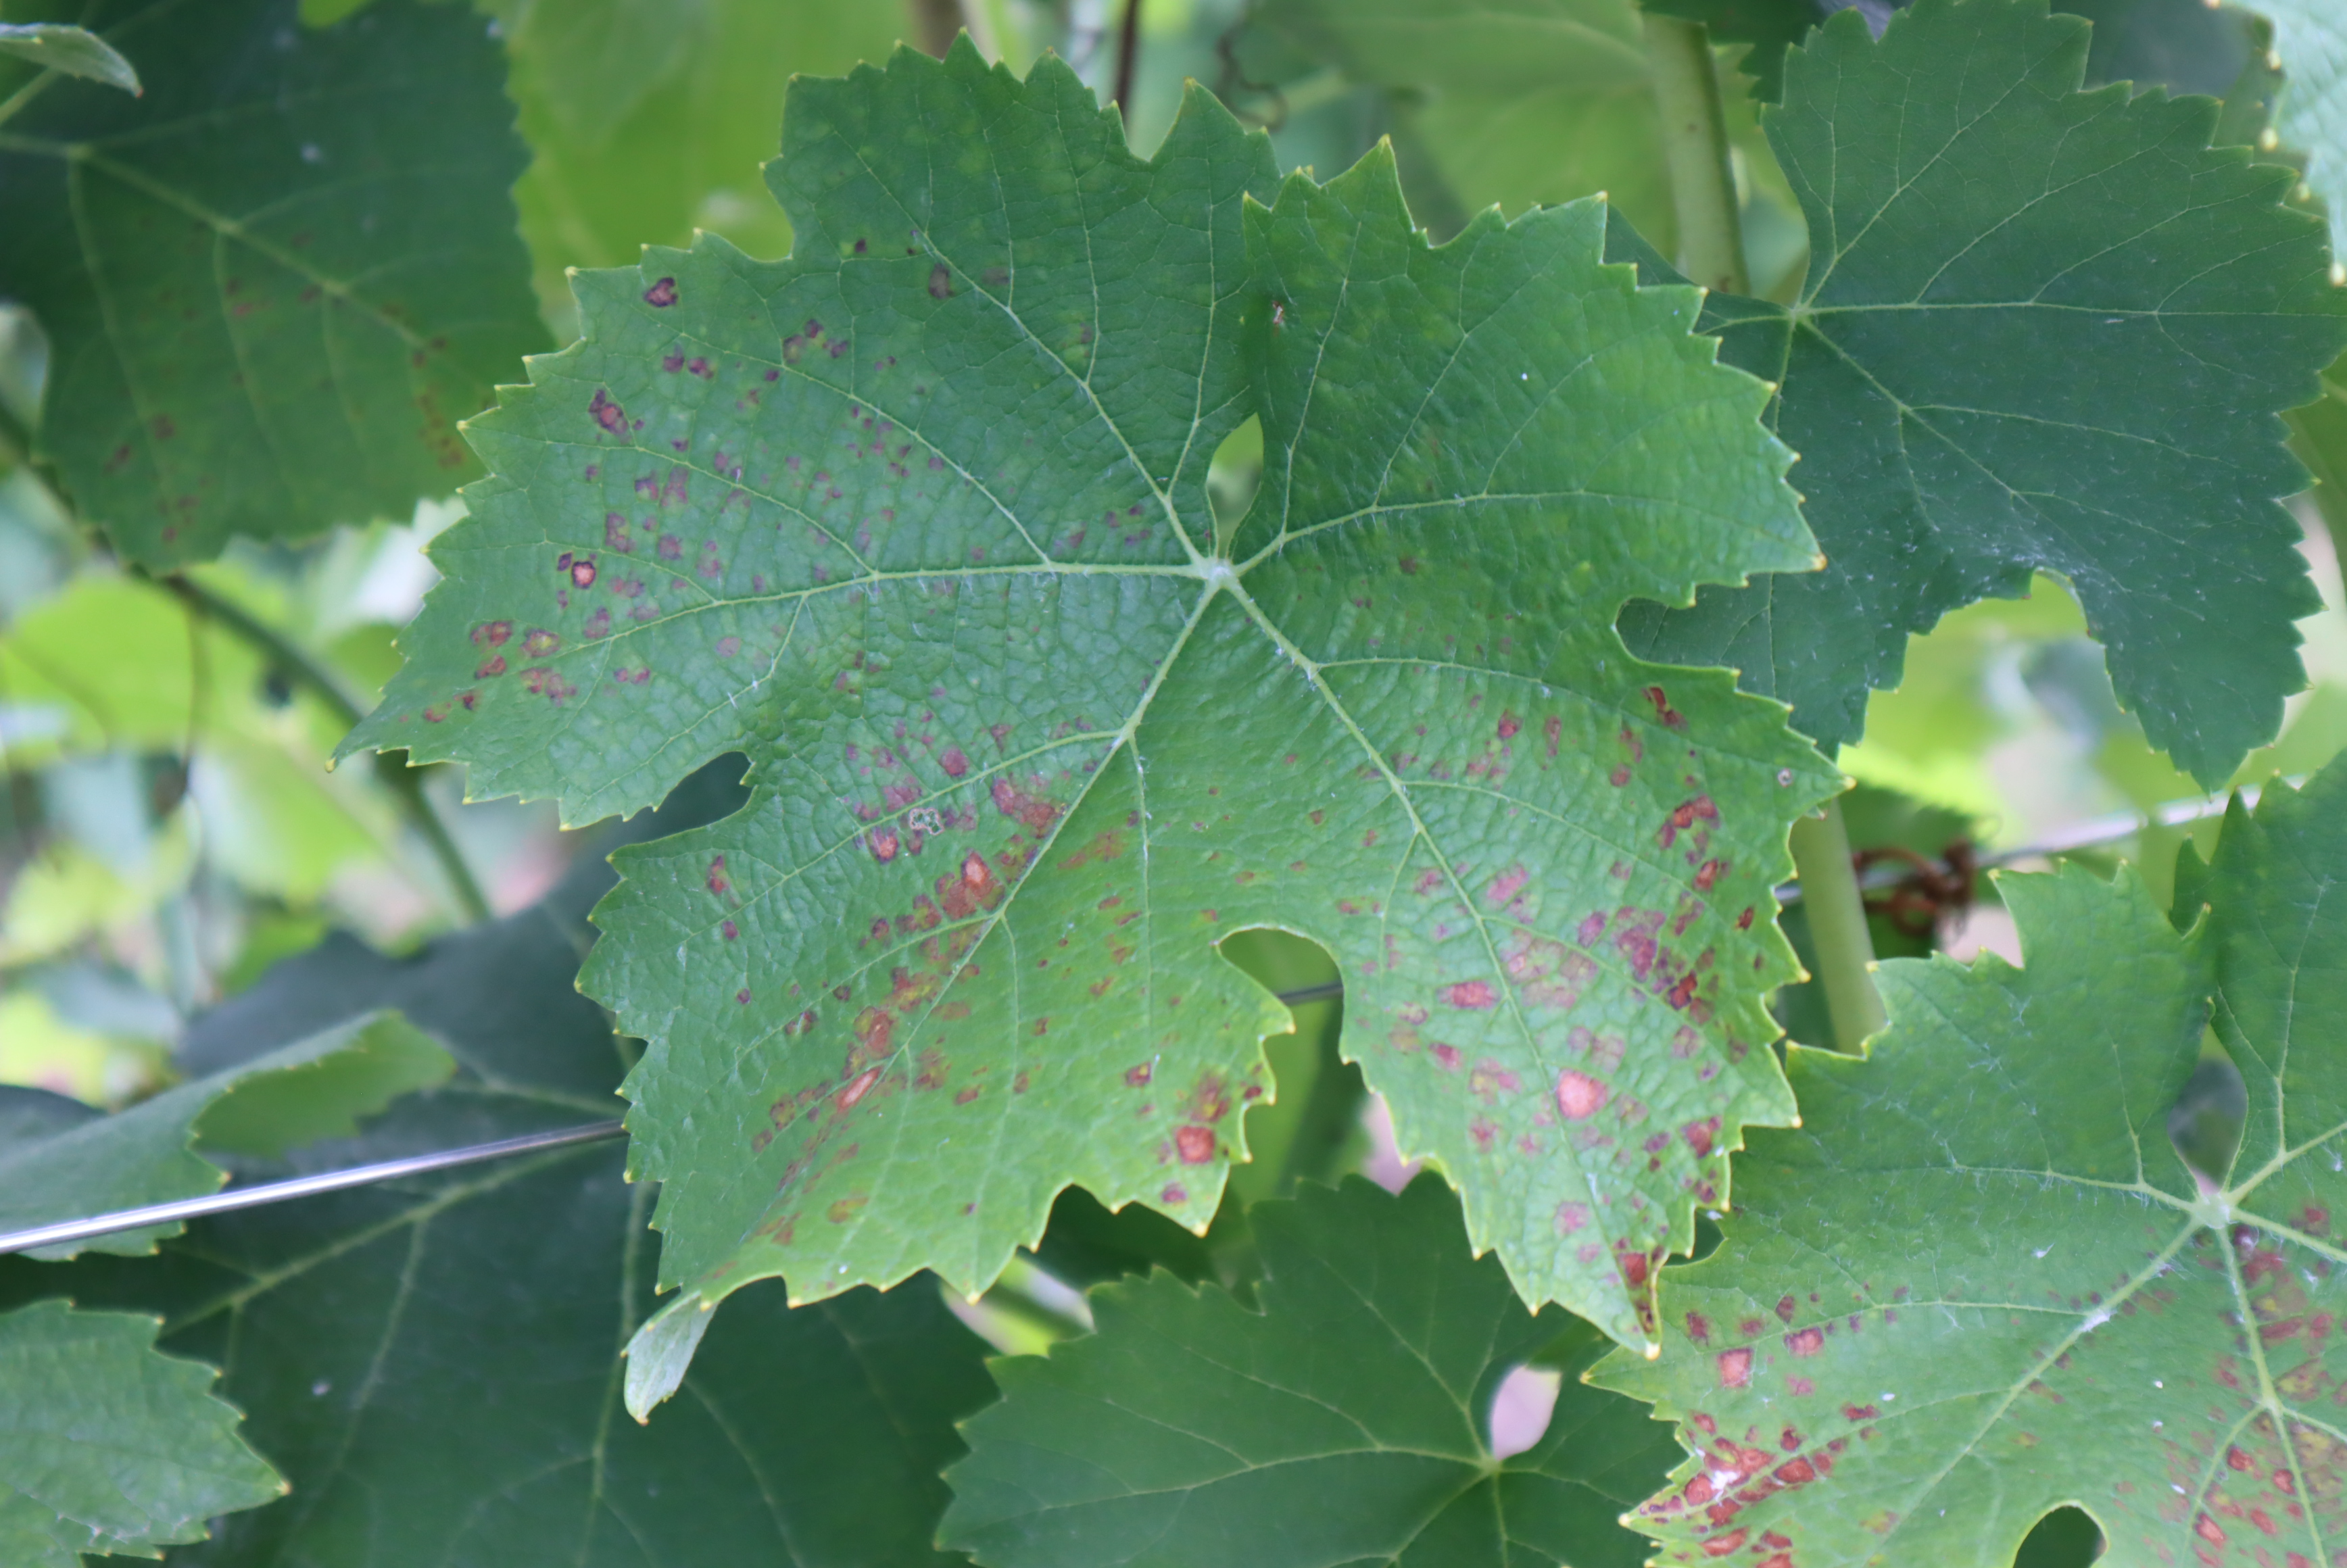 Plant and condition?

grapevine, black rot
